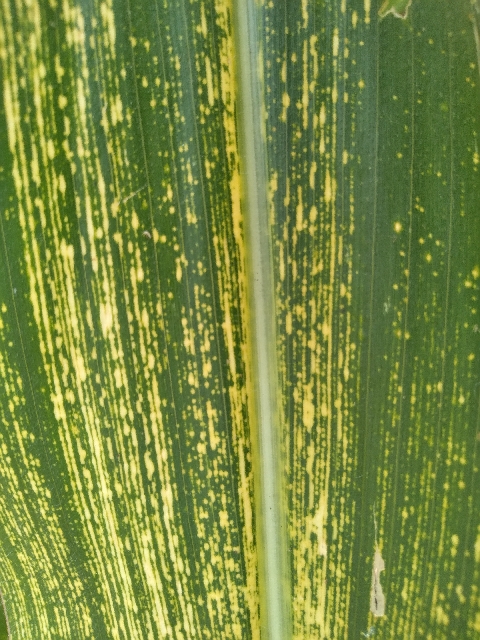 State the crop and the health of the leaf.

maize, maize streak virus
